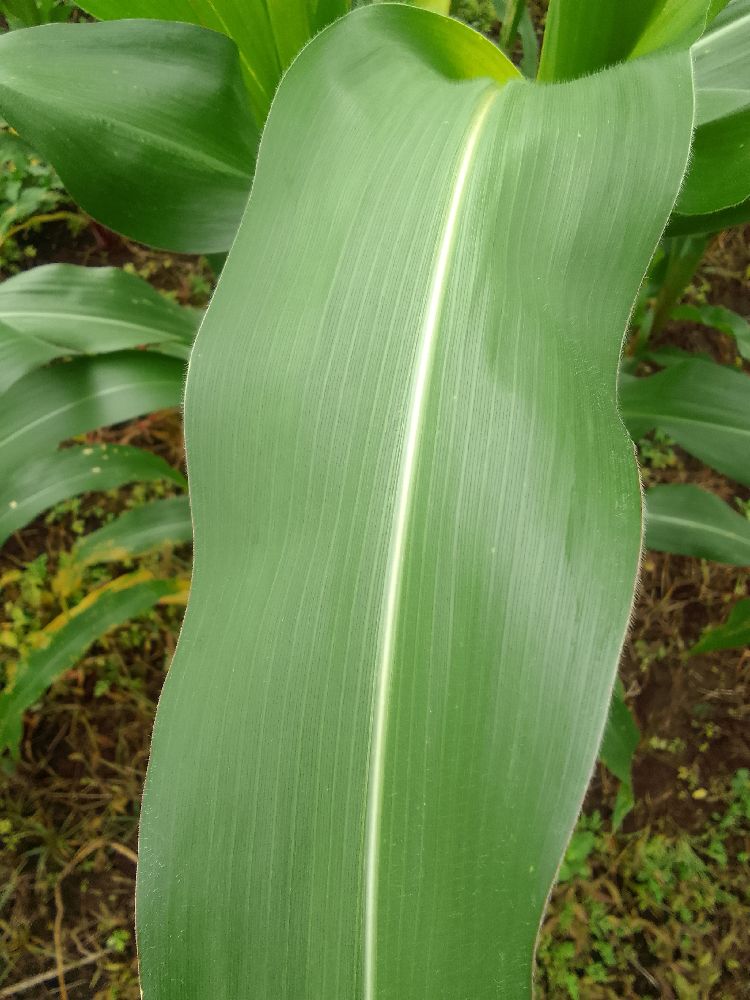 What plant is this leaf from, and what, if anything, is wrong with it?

maize, healthy
